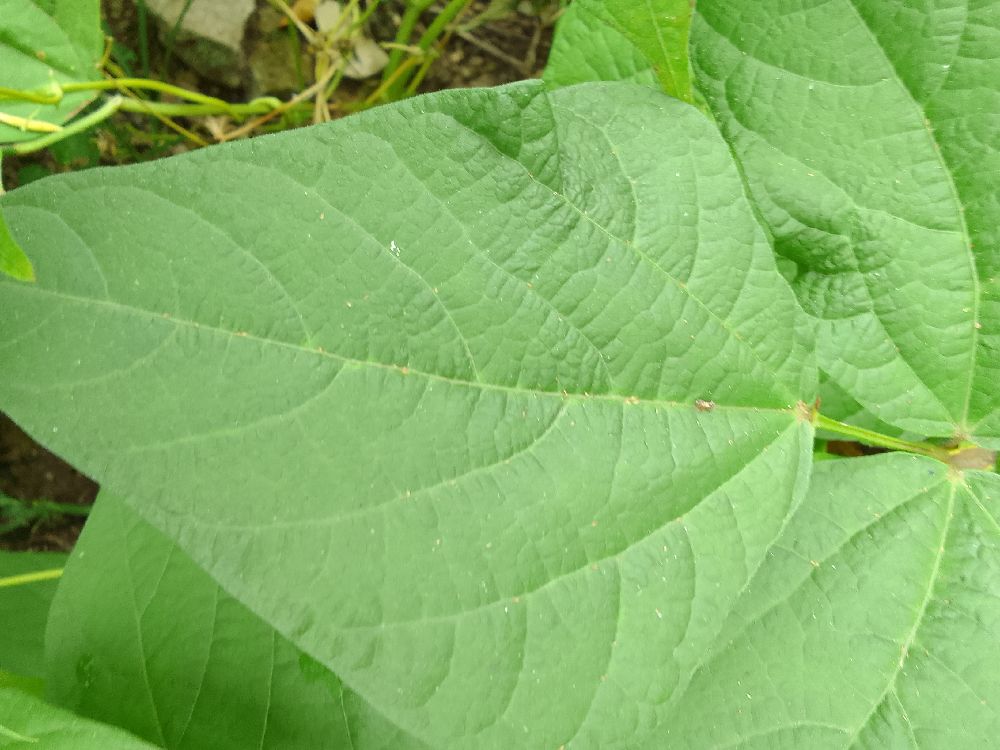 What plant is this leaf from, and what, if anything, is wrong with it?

common bean, healthy
